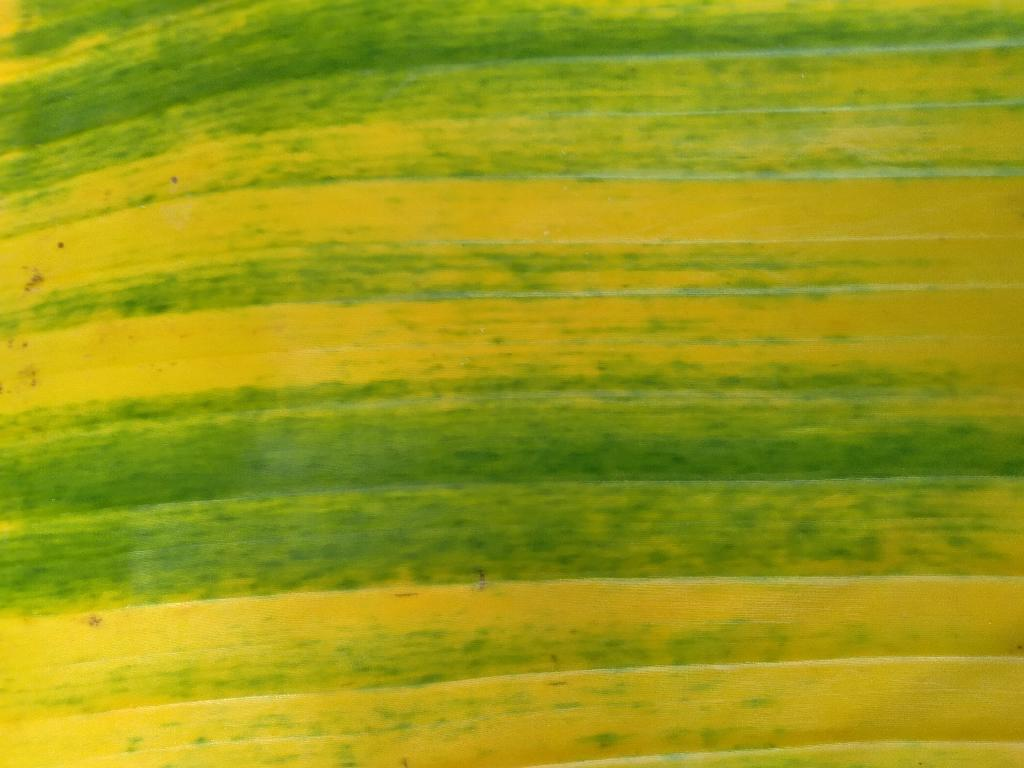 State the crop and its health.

banana, fusarium wilt race 1
